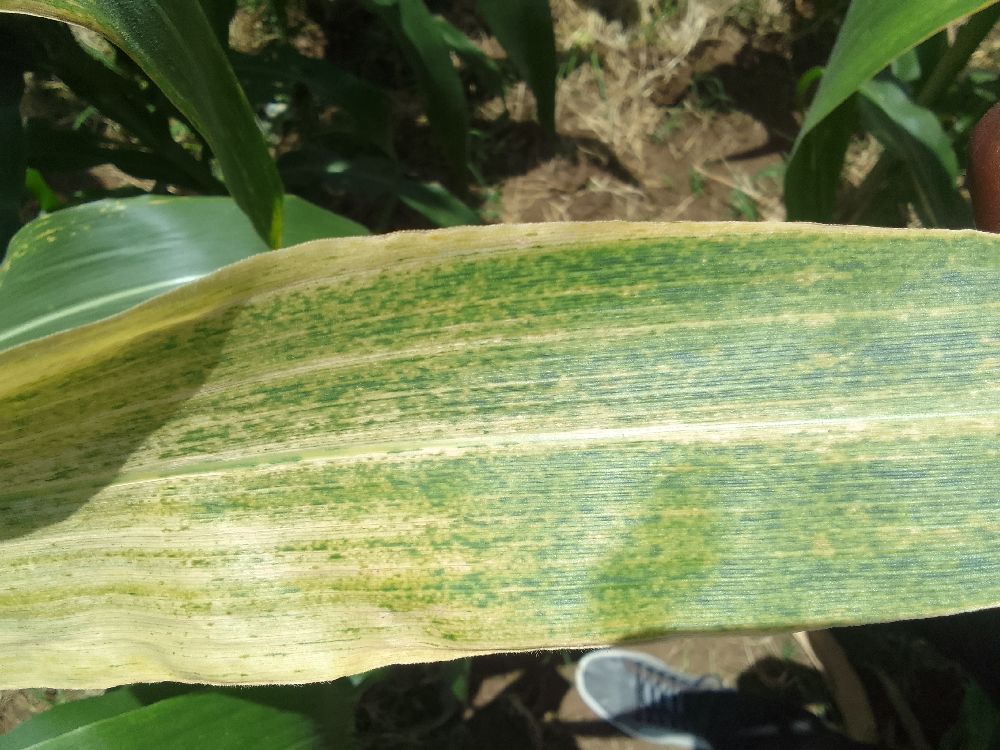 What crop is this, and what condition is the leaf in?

maize, maize lethal necrosis
